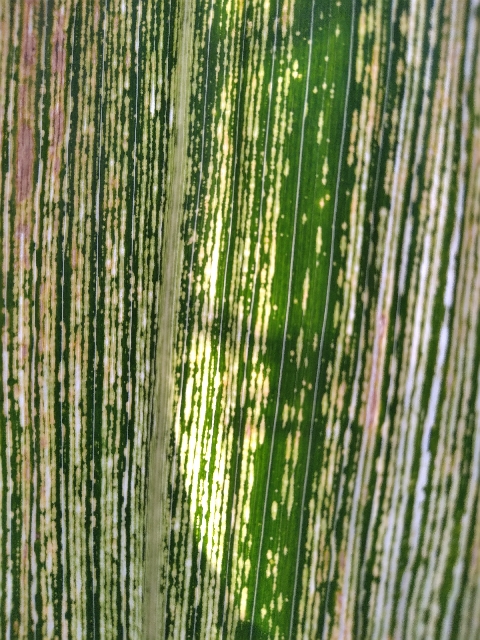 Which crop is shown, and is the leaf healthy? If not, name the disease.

maize, maize streak virus
